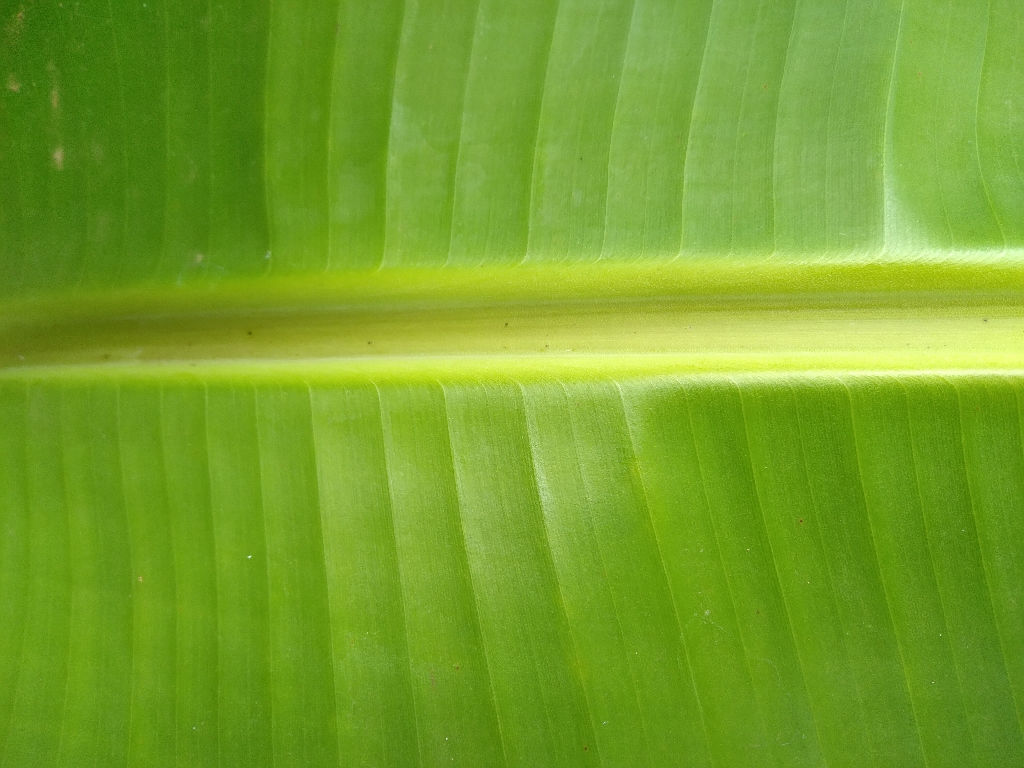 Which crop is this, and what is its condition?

banana, healthy
